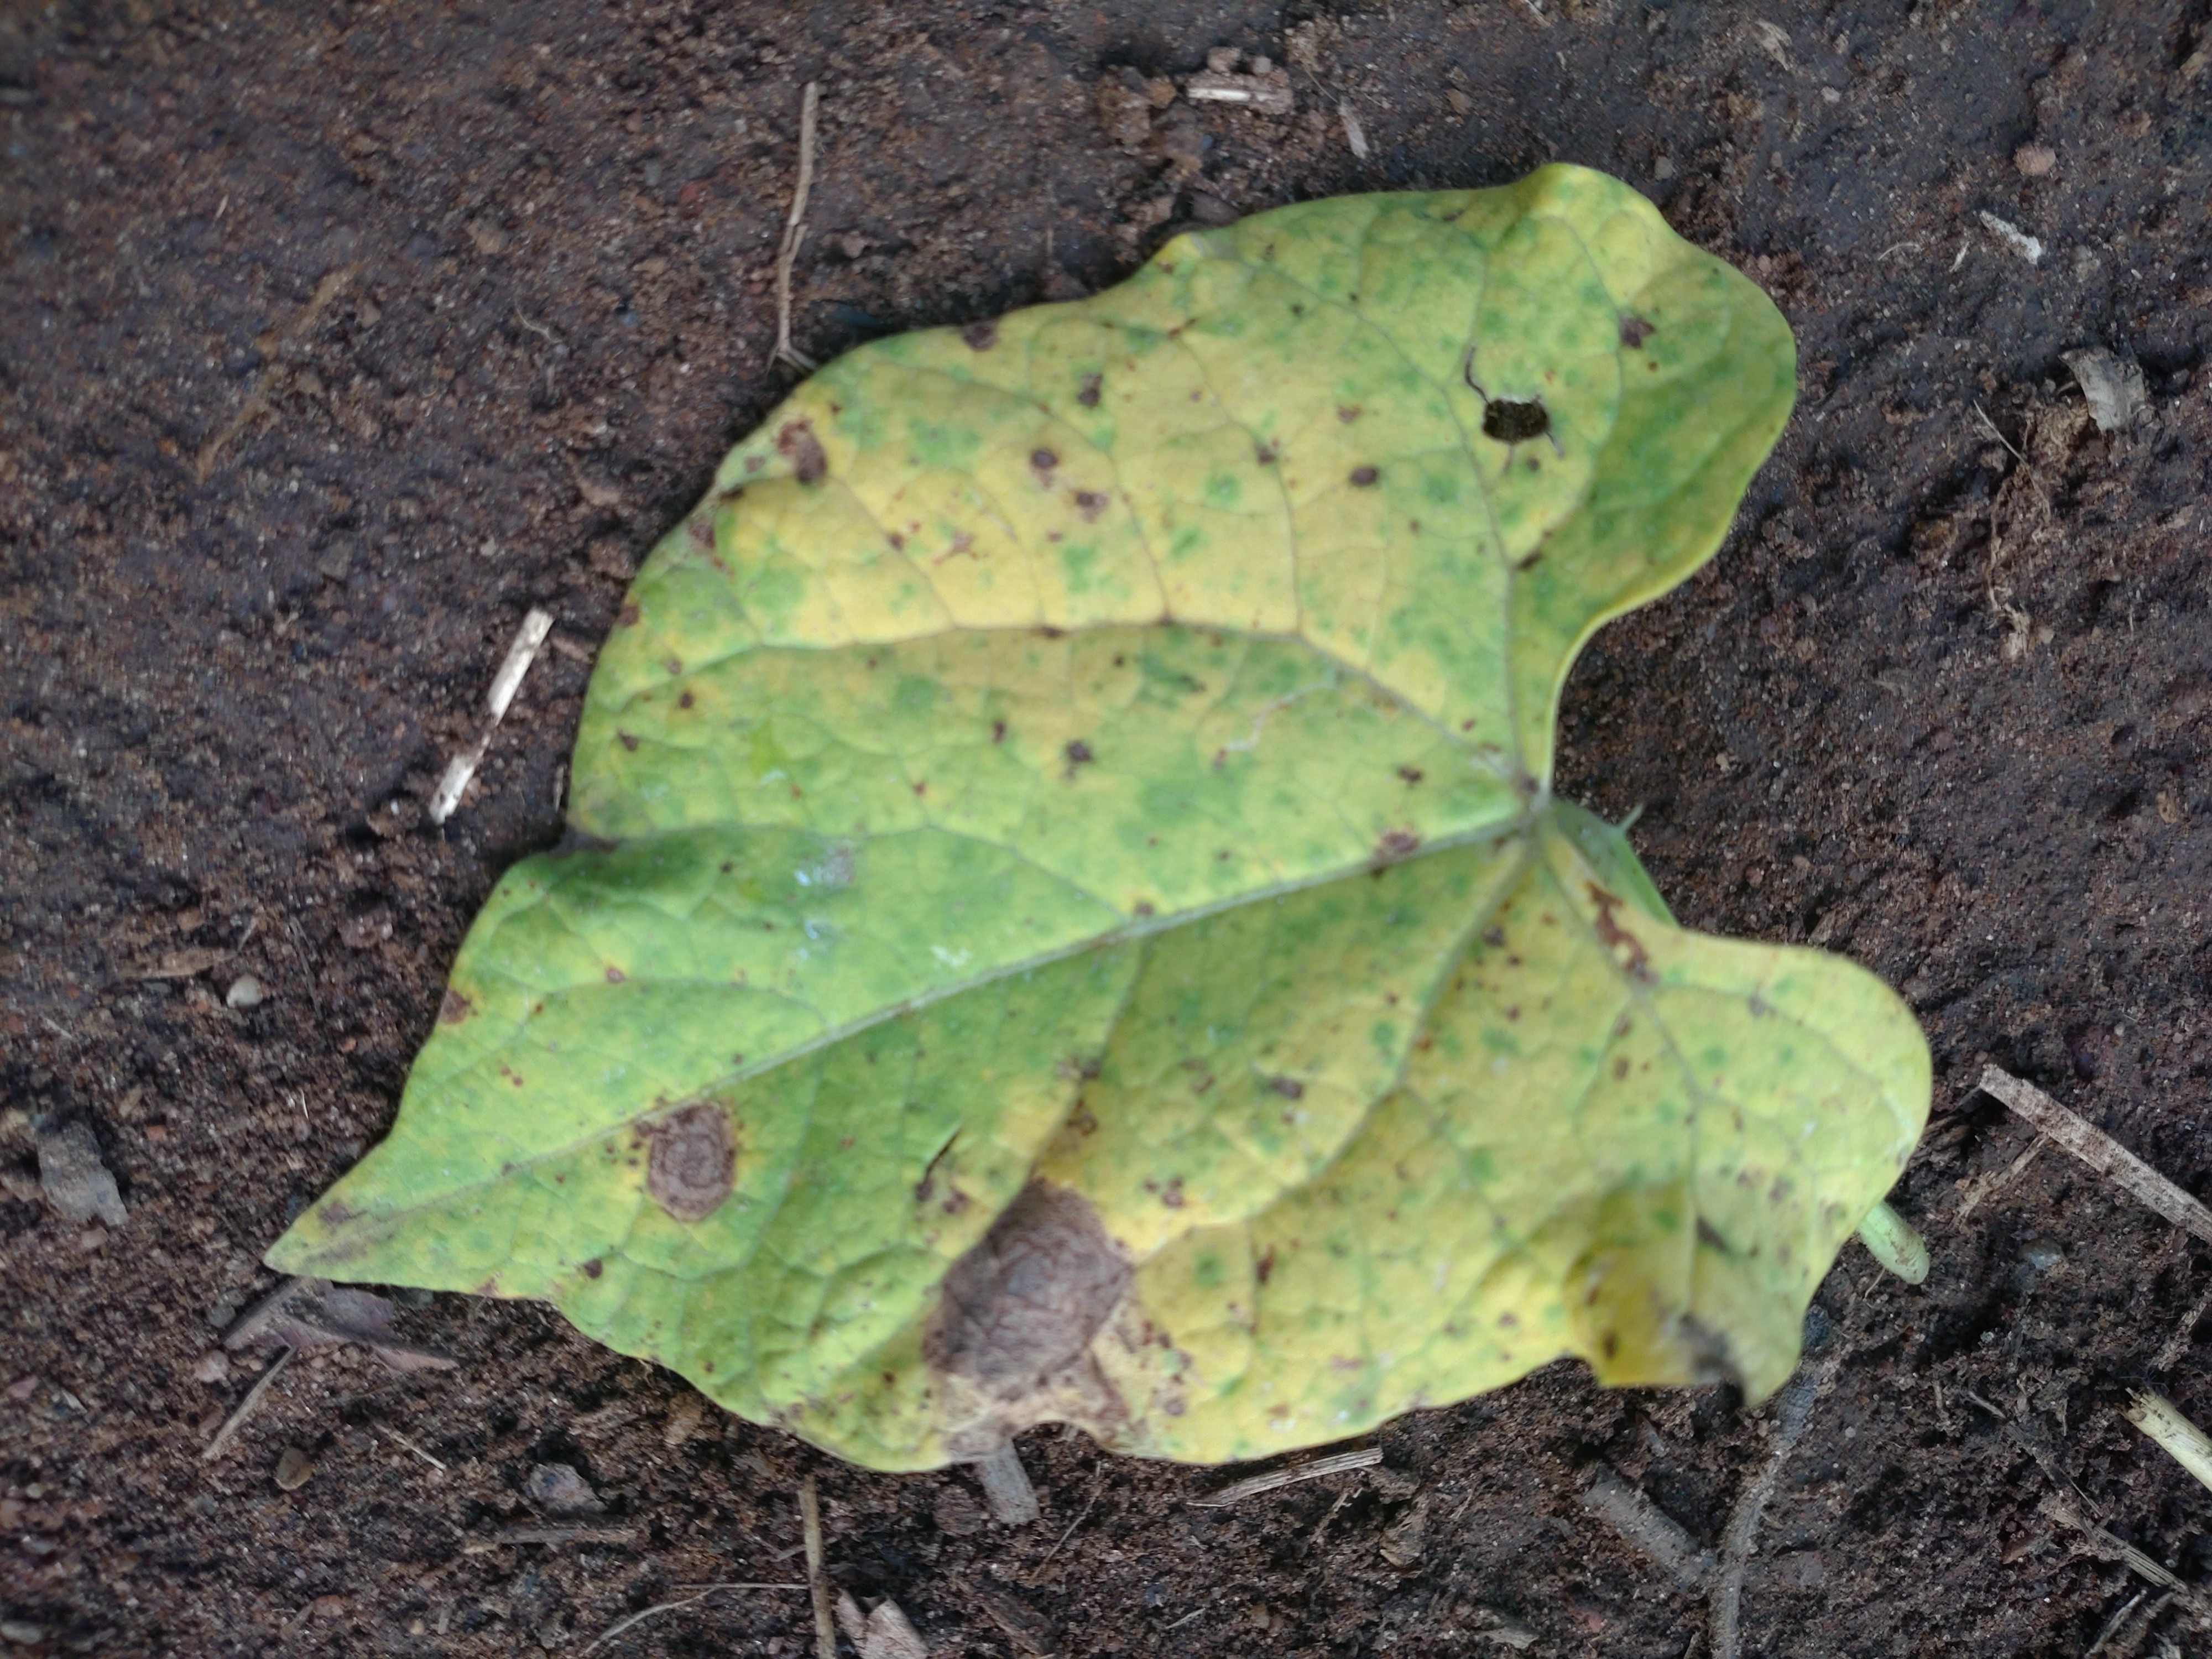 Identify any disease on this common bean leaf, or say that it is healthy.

anthracnose
